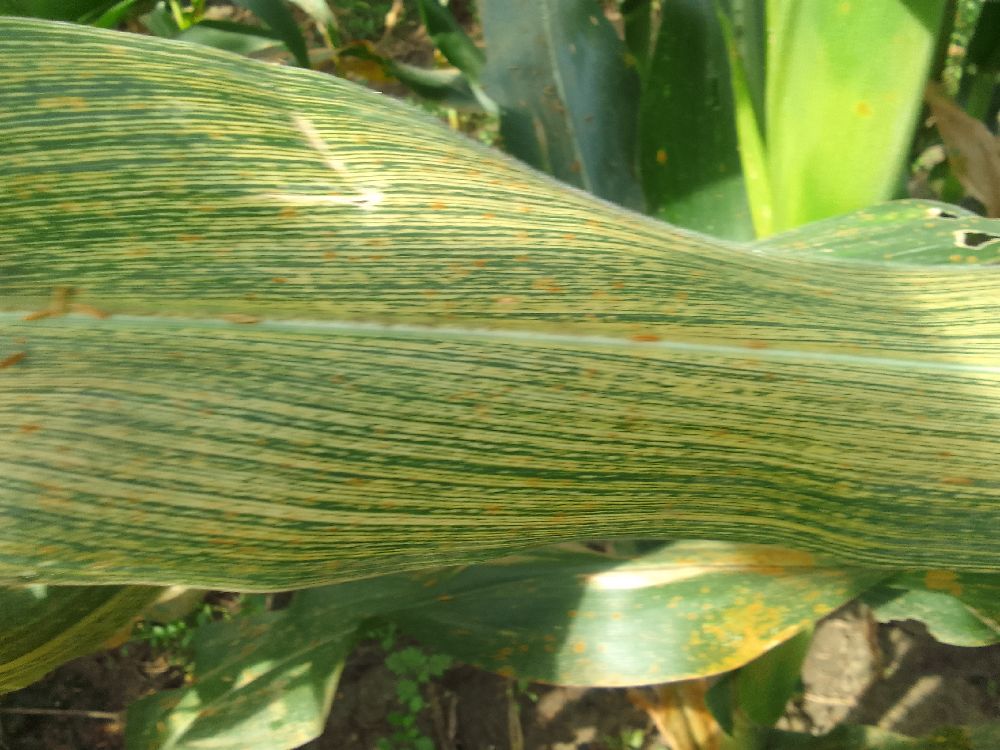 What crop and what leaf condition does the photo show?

maize, maize streak virus
